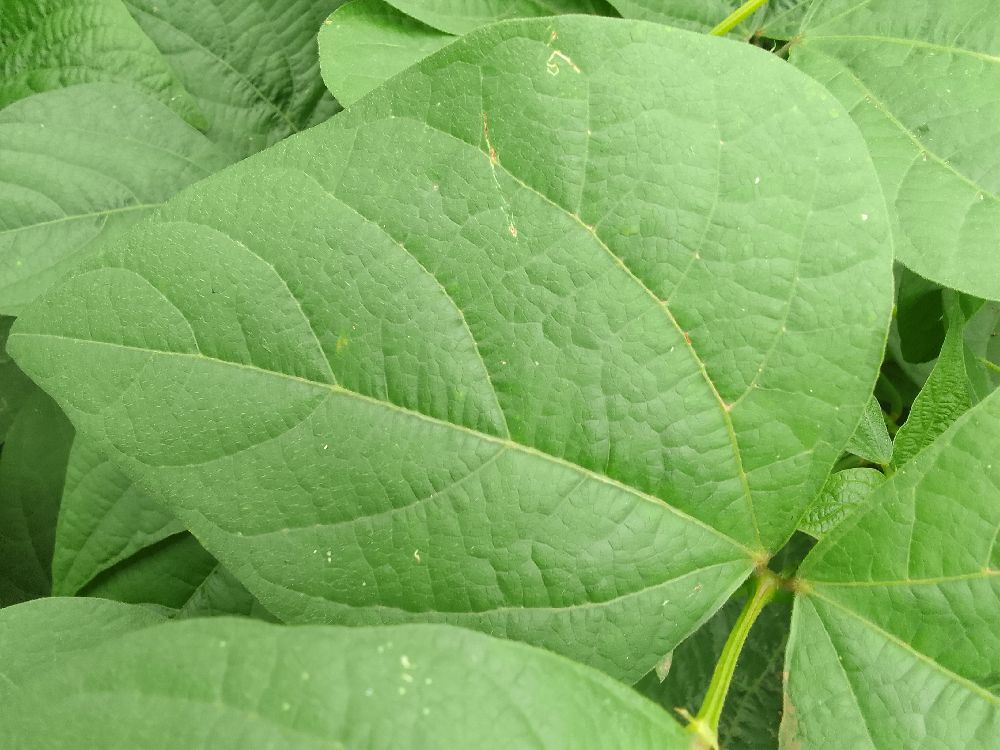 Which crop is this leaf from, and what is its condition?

common bean, healthy
